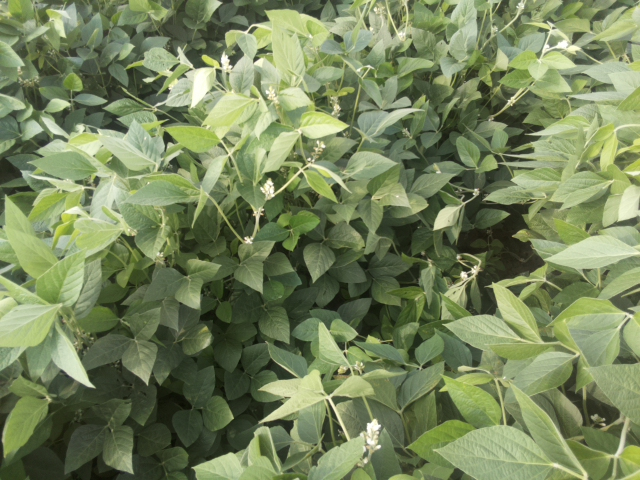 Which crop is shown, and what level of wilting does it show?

soybean, leaflets folding inward at secondary pulvinus with no turgor loss in leaflets or petioles
